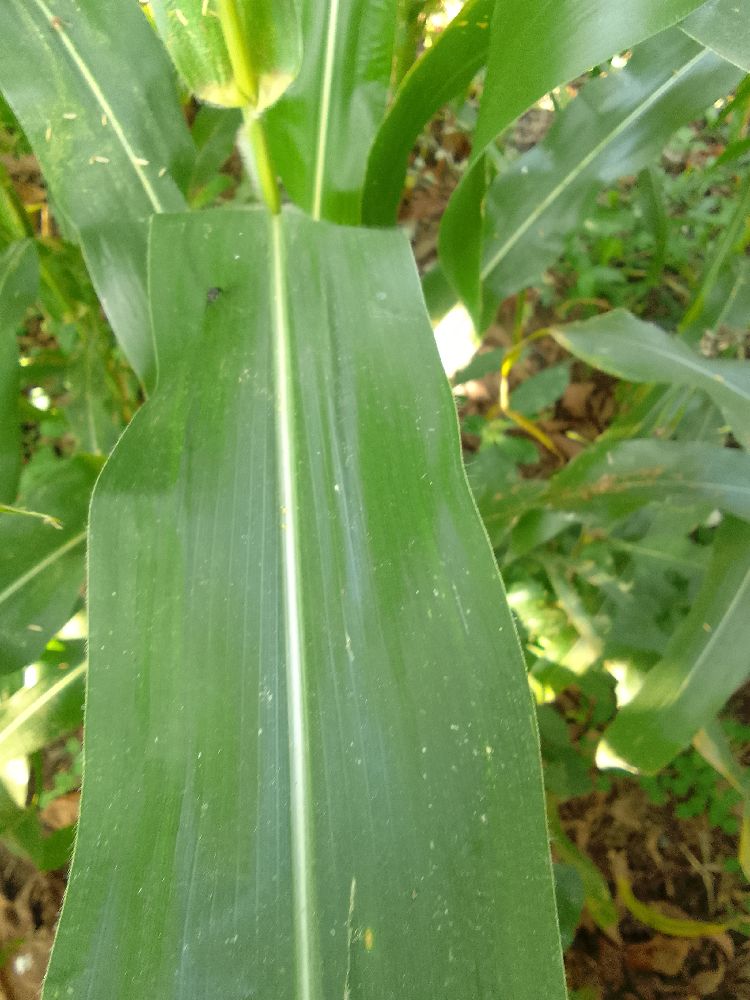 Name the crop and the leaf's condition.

maize, healthy
